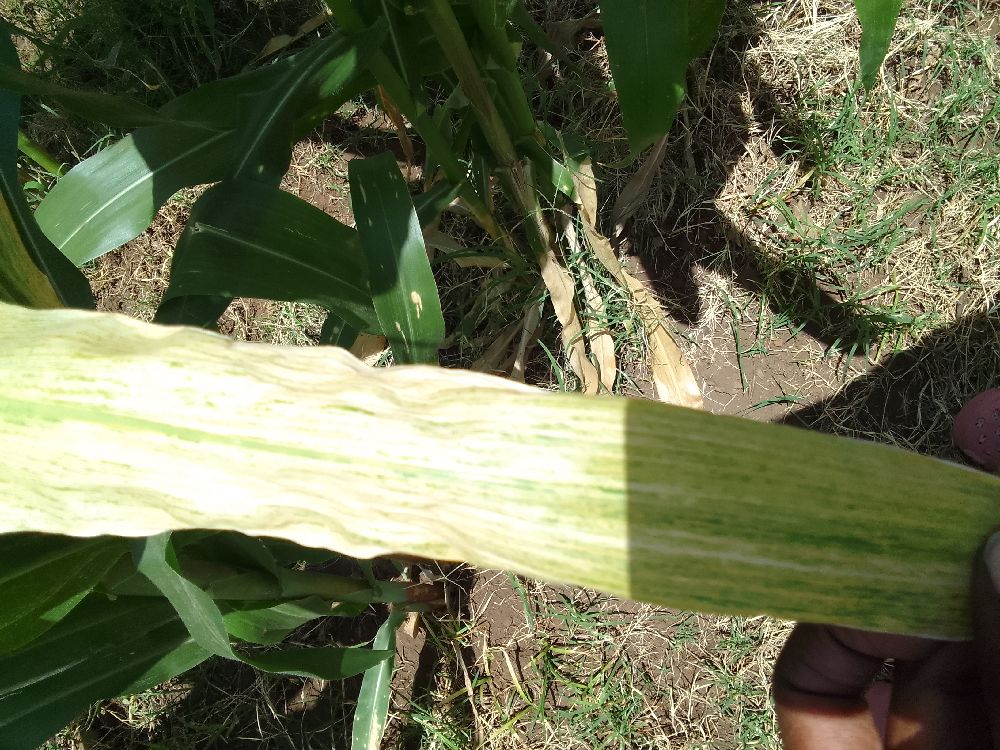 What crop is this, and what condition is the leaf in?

maize, maize lethal necrosis
